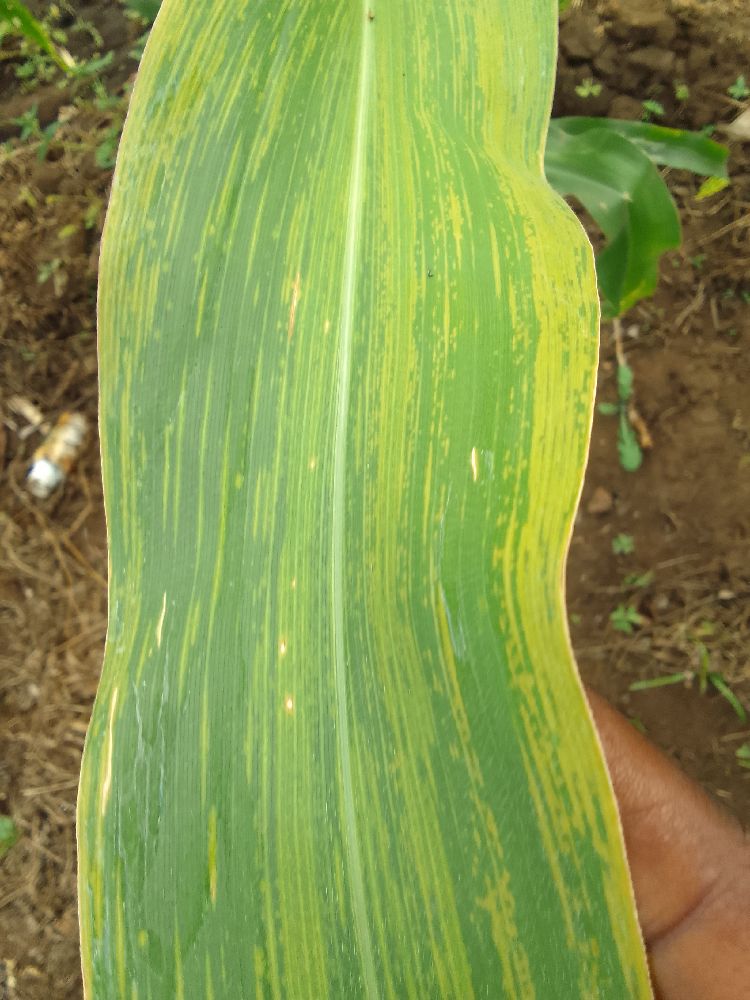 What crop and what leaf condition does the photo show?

maize, maize lethal necrosis
